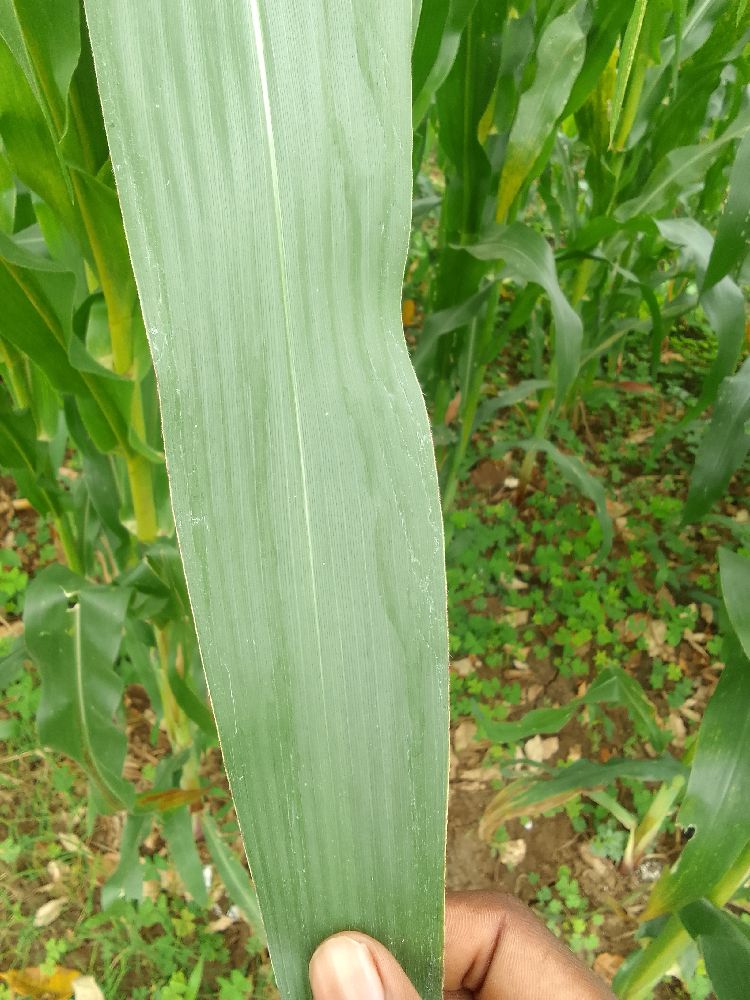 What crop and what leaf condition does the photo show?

maize, healthy
